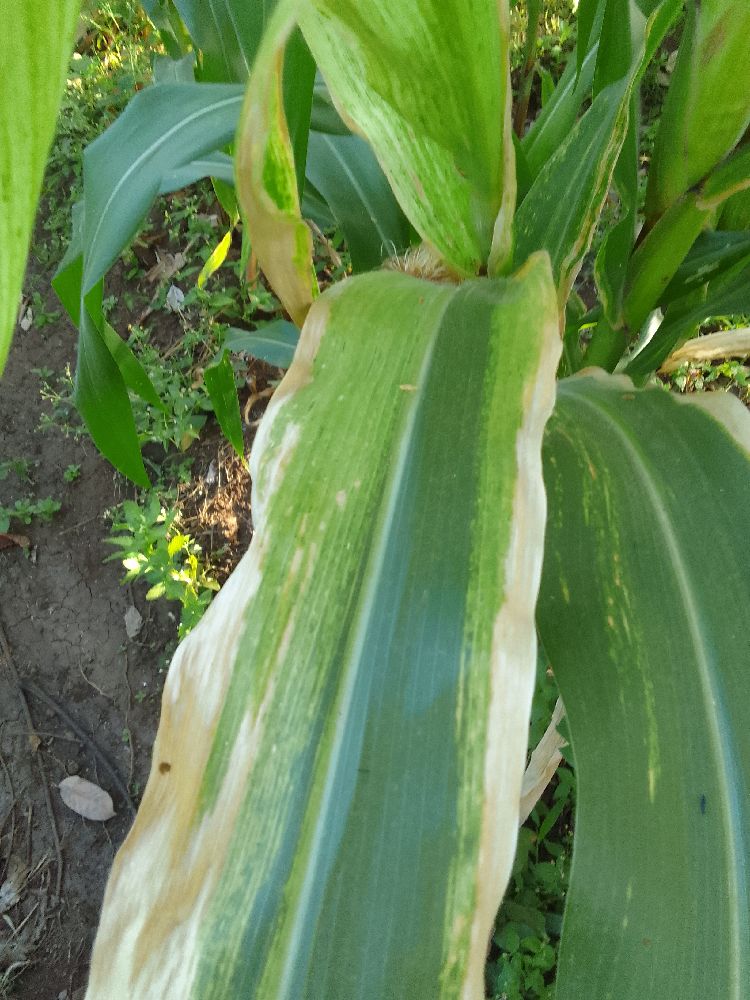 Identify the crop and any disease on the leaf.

maize, maize lethal necrosis
